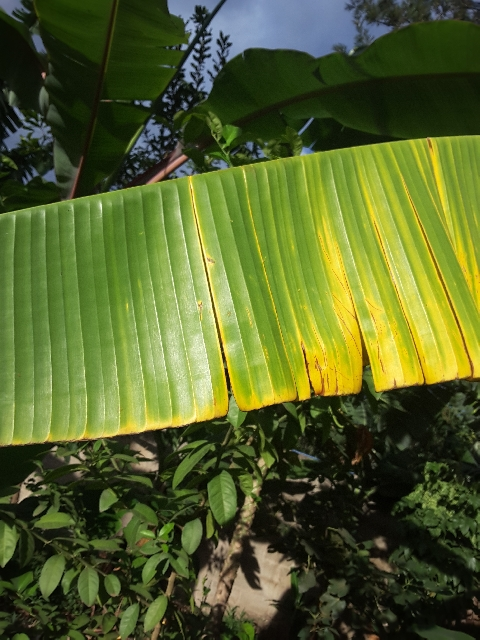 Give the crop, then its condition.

banana, fusarium wilt race 1
